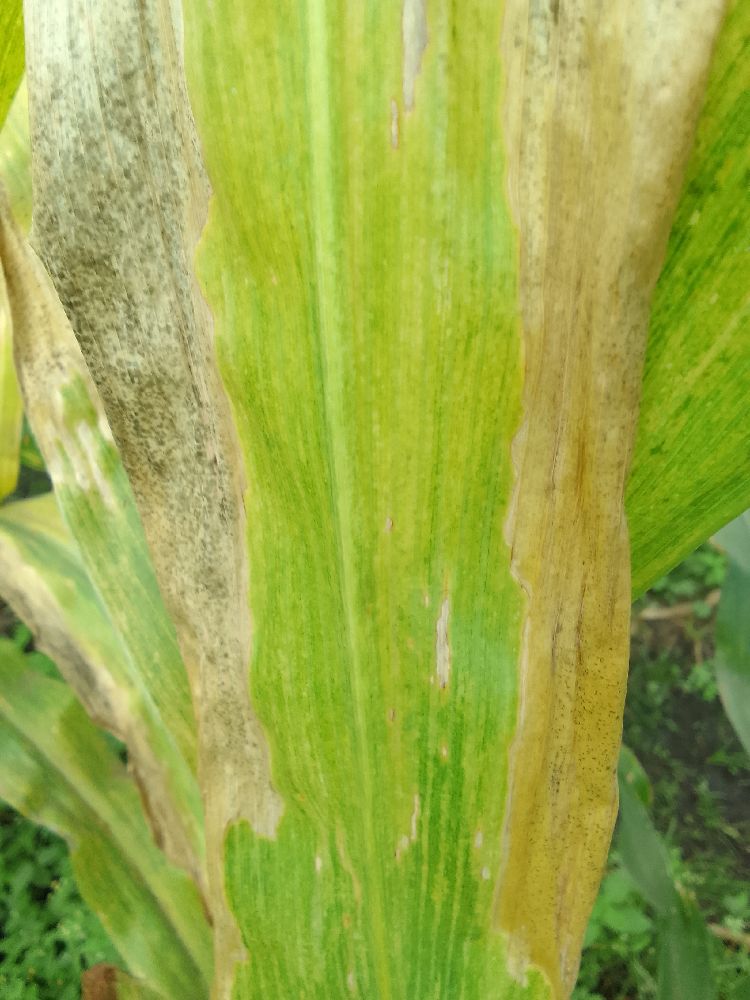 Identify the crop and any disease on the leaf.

maize, maize lethal necrosis
